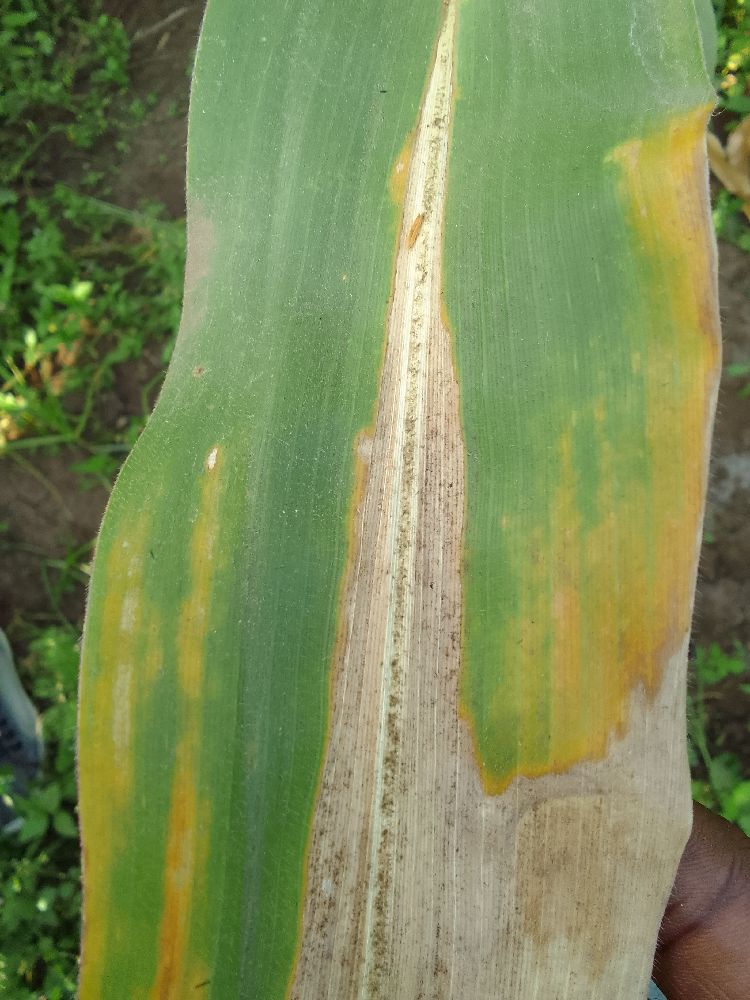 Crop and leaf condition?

maize, maize lethal necrosis
